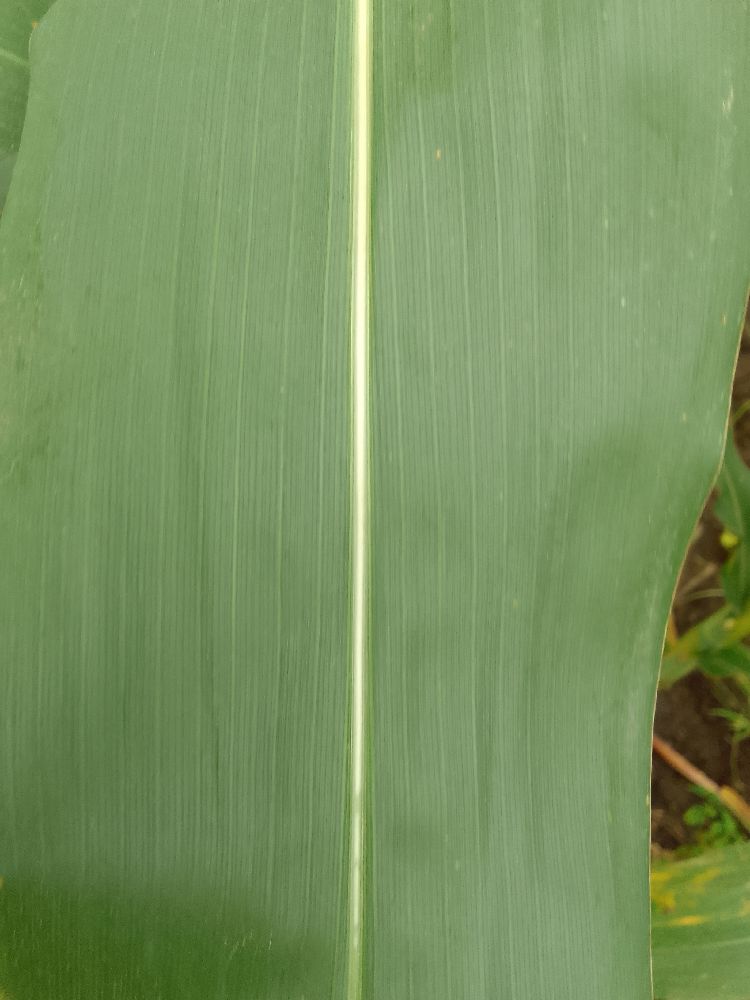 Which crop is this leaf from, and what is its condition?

maize, healthy
